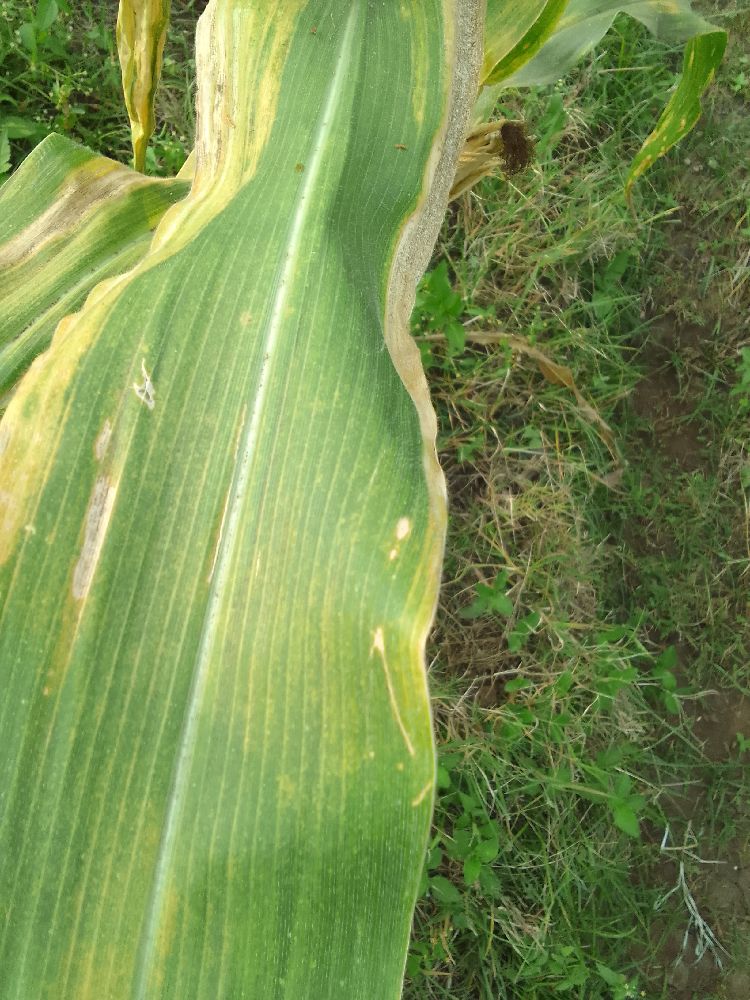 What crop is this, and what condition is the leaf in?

maize, maize lethal necrosis
